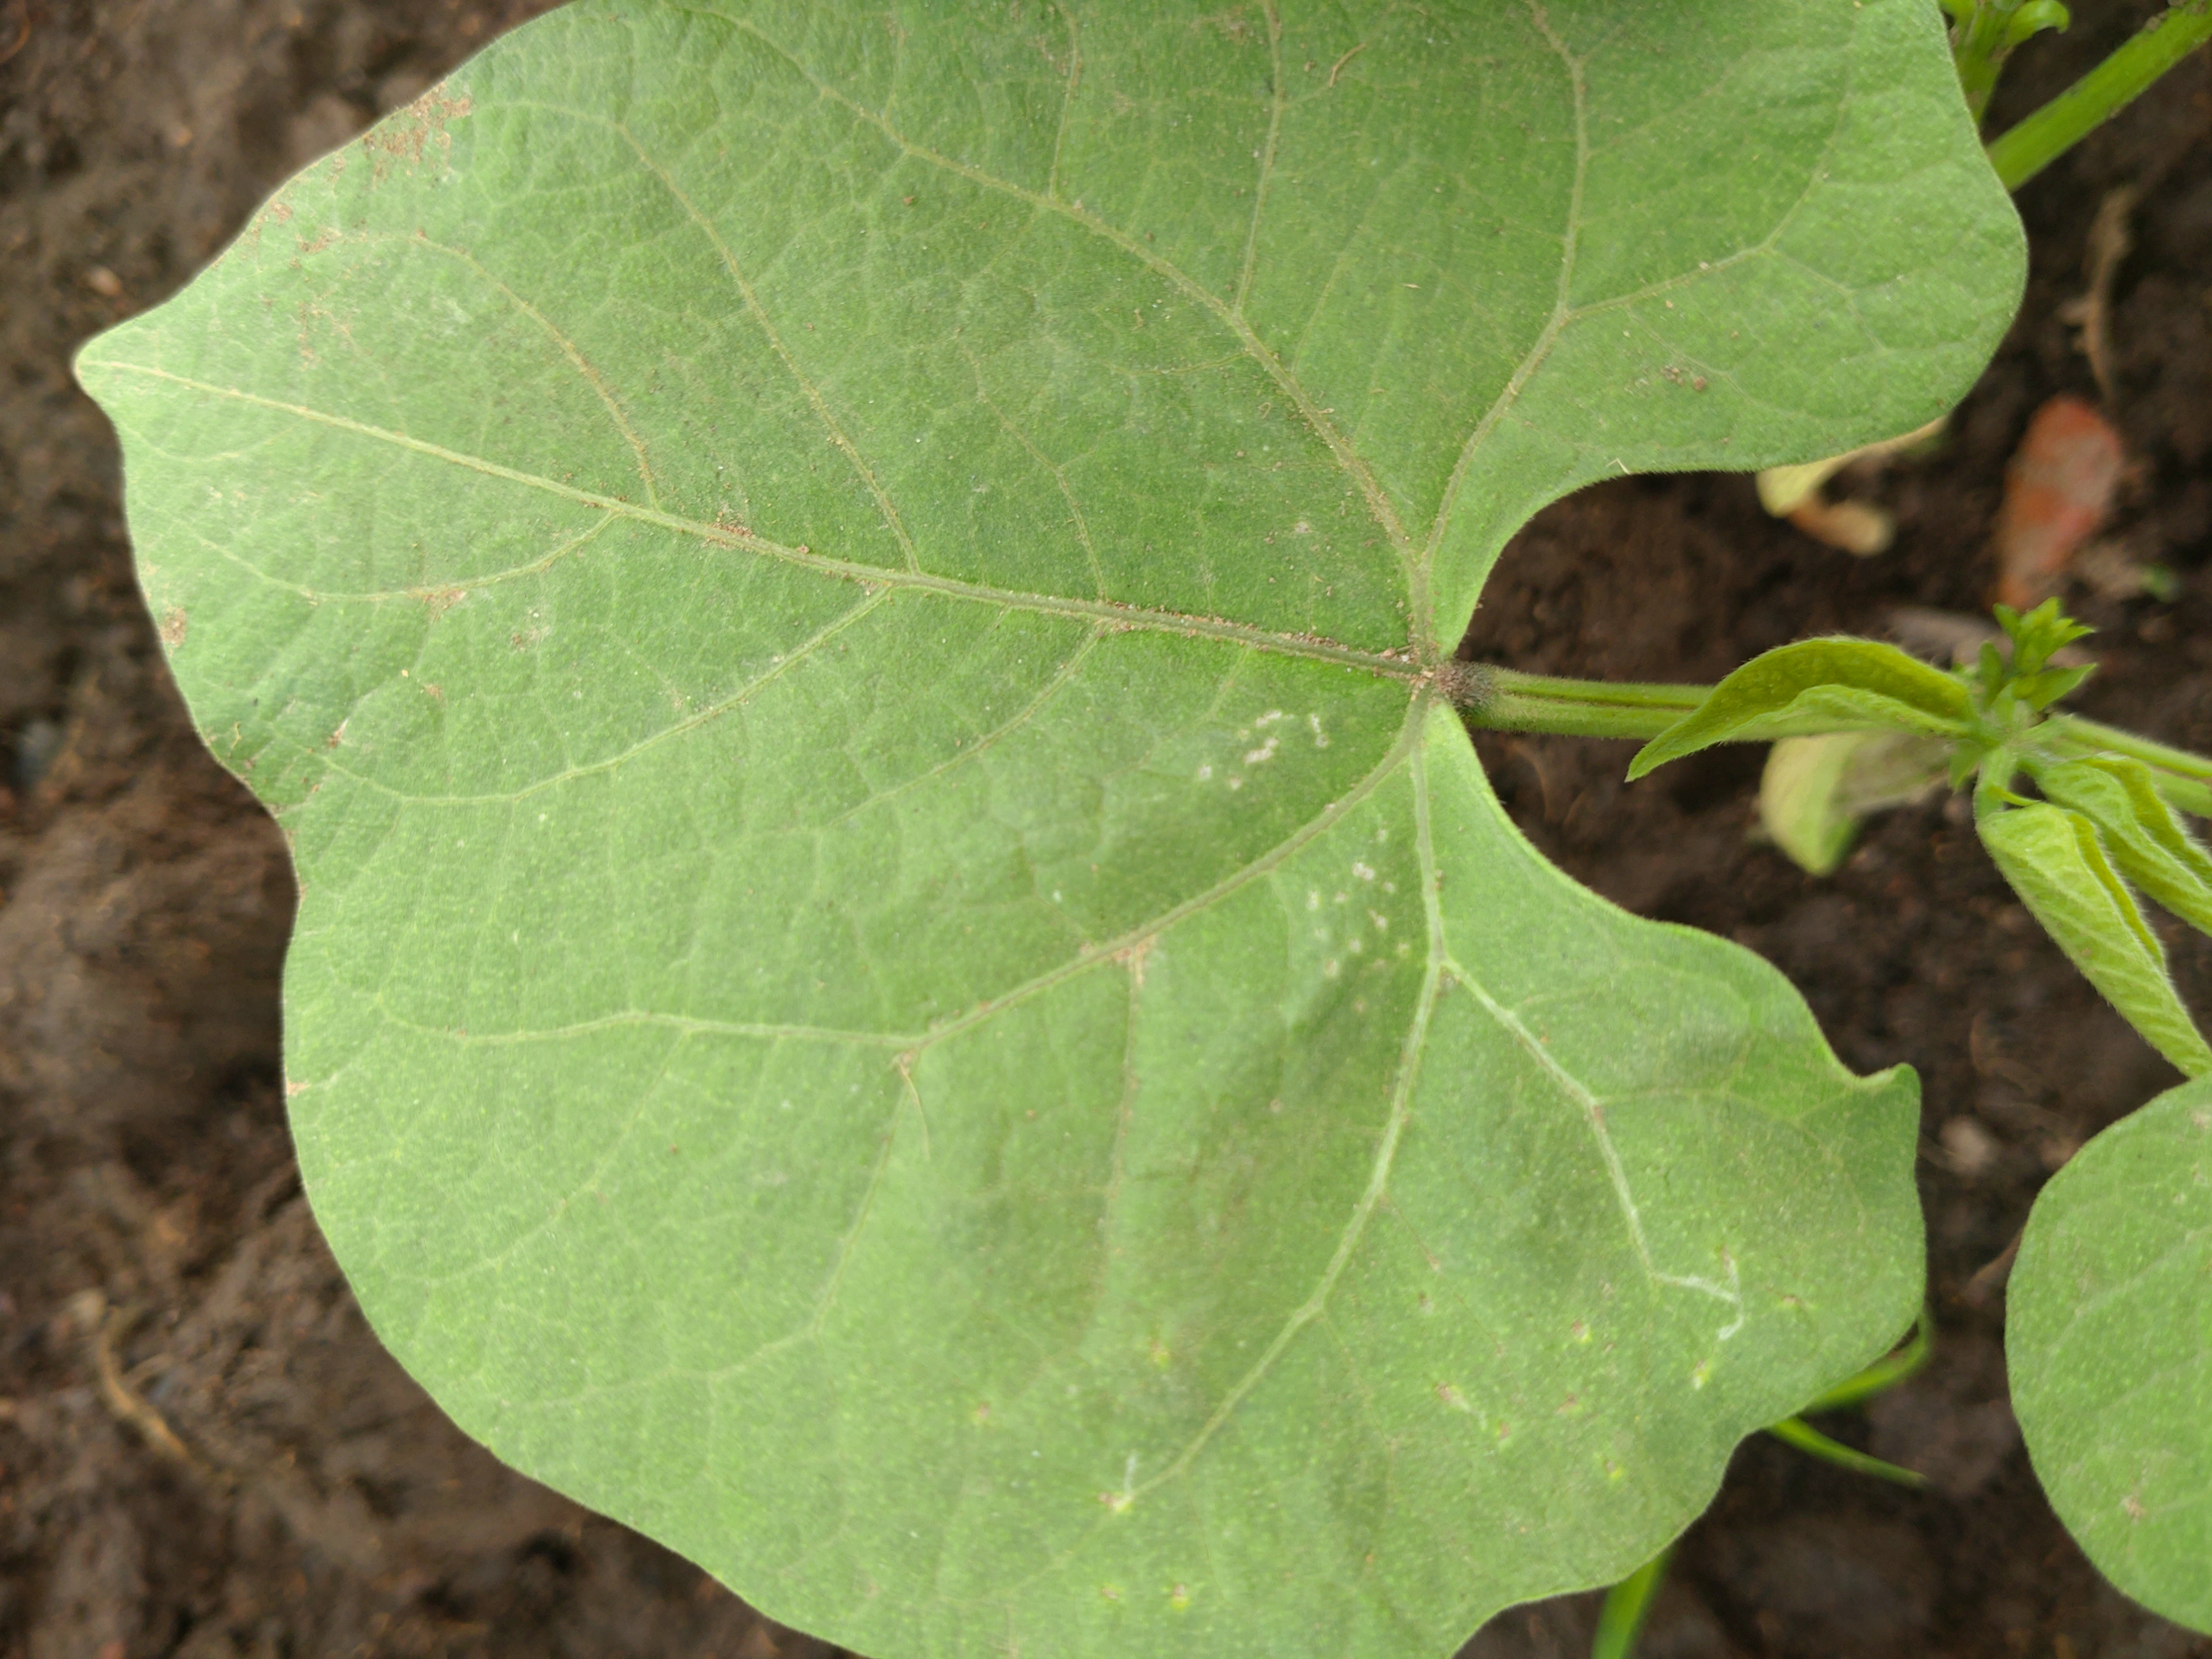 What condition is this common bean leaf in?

healthy
